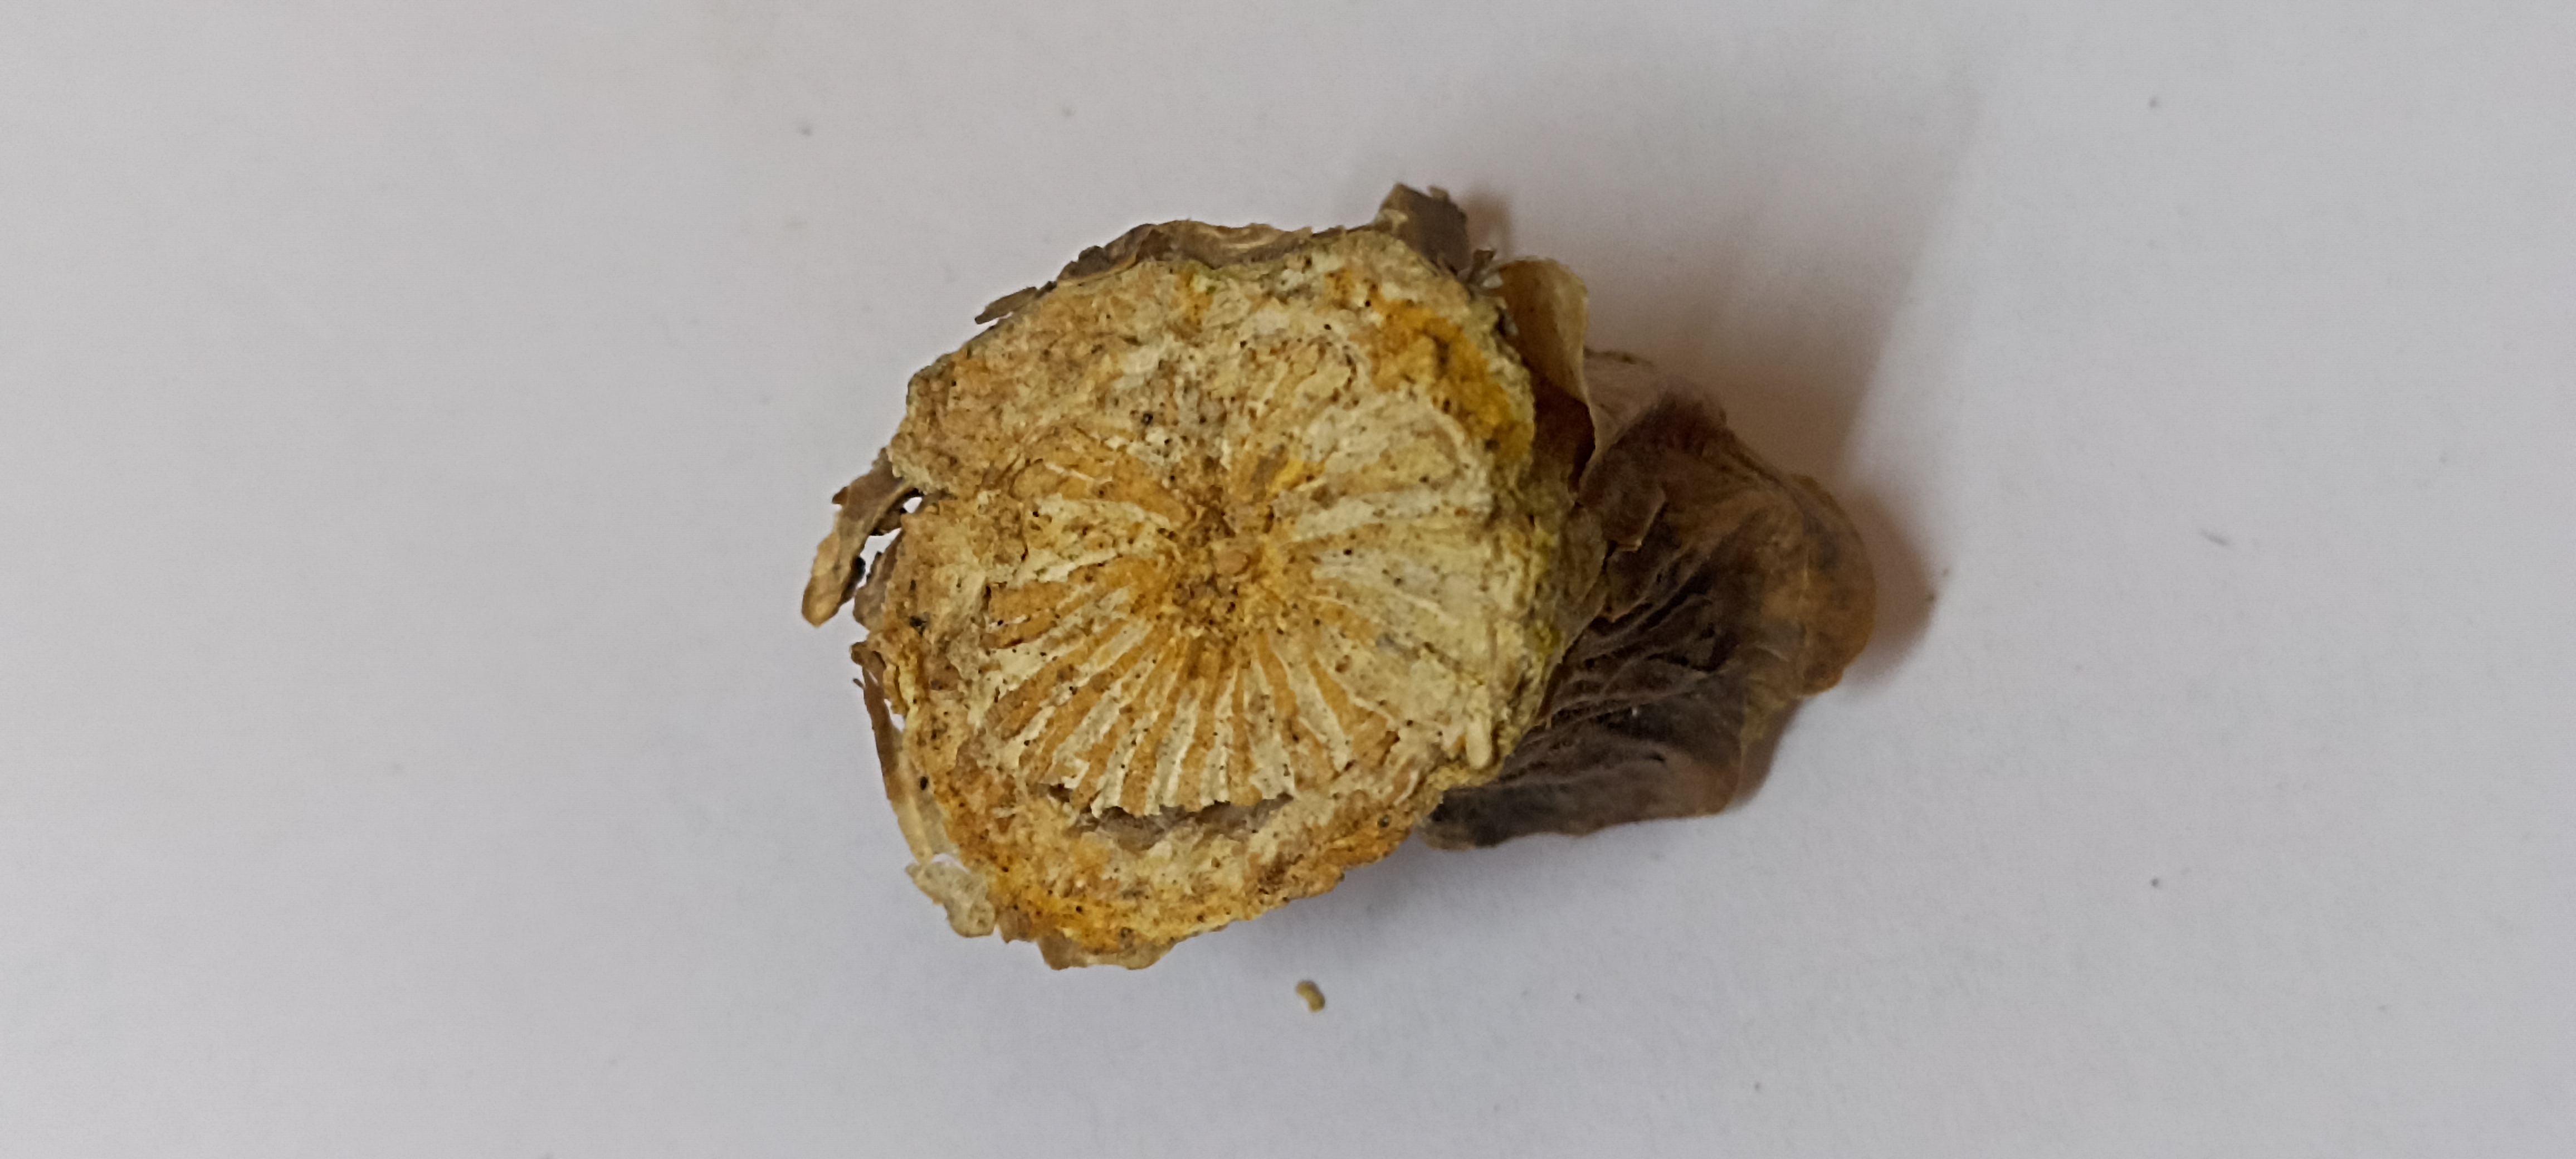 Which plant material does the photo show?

gulvel
